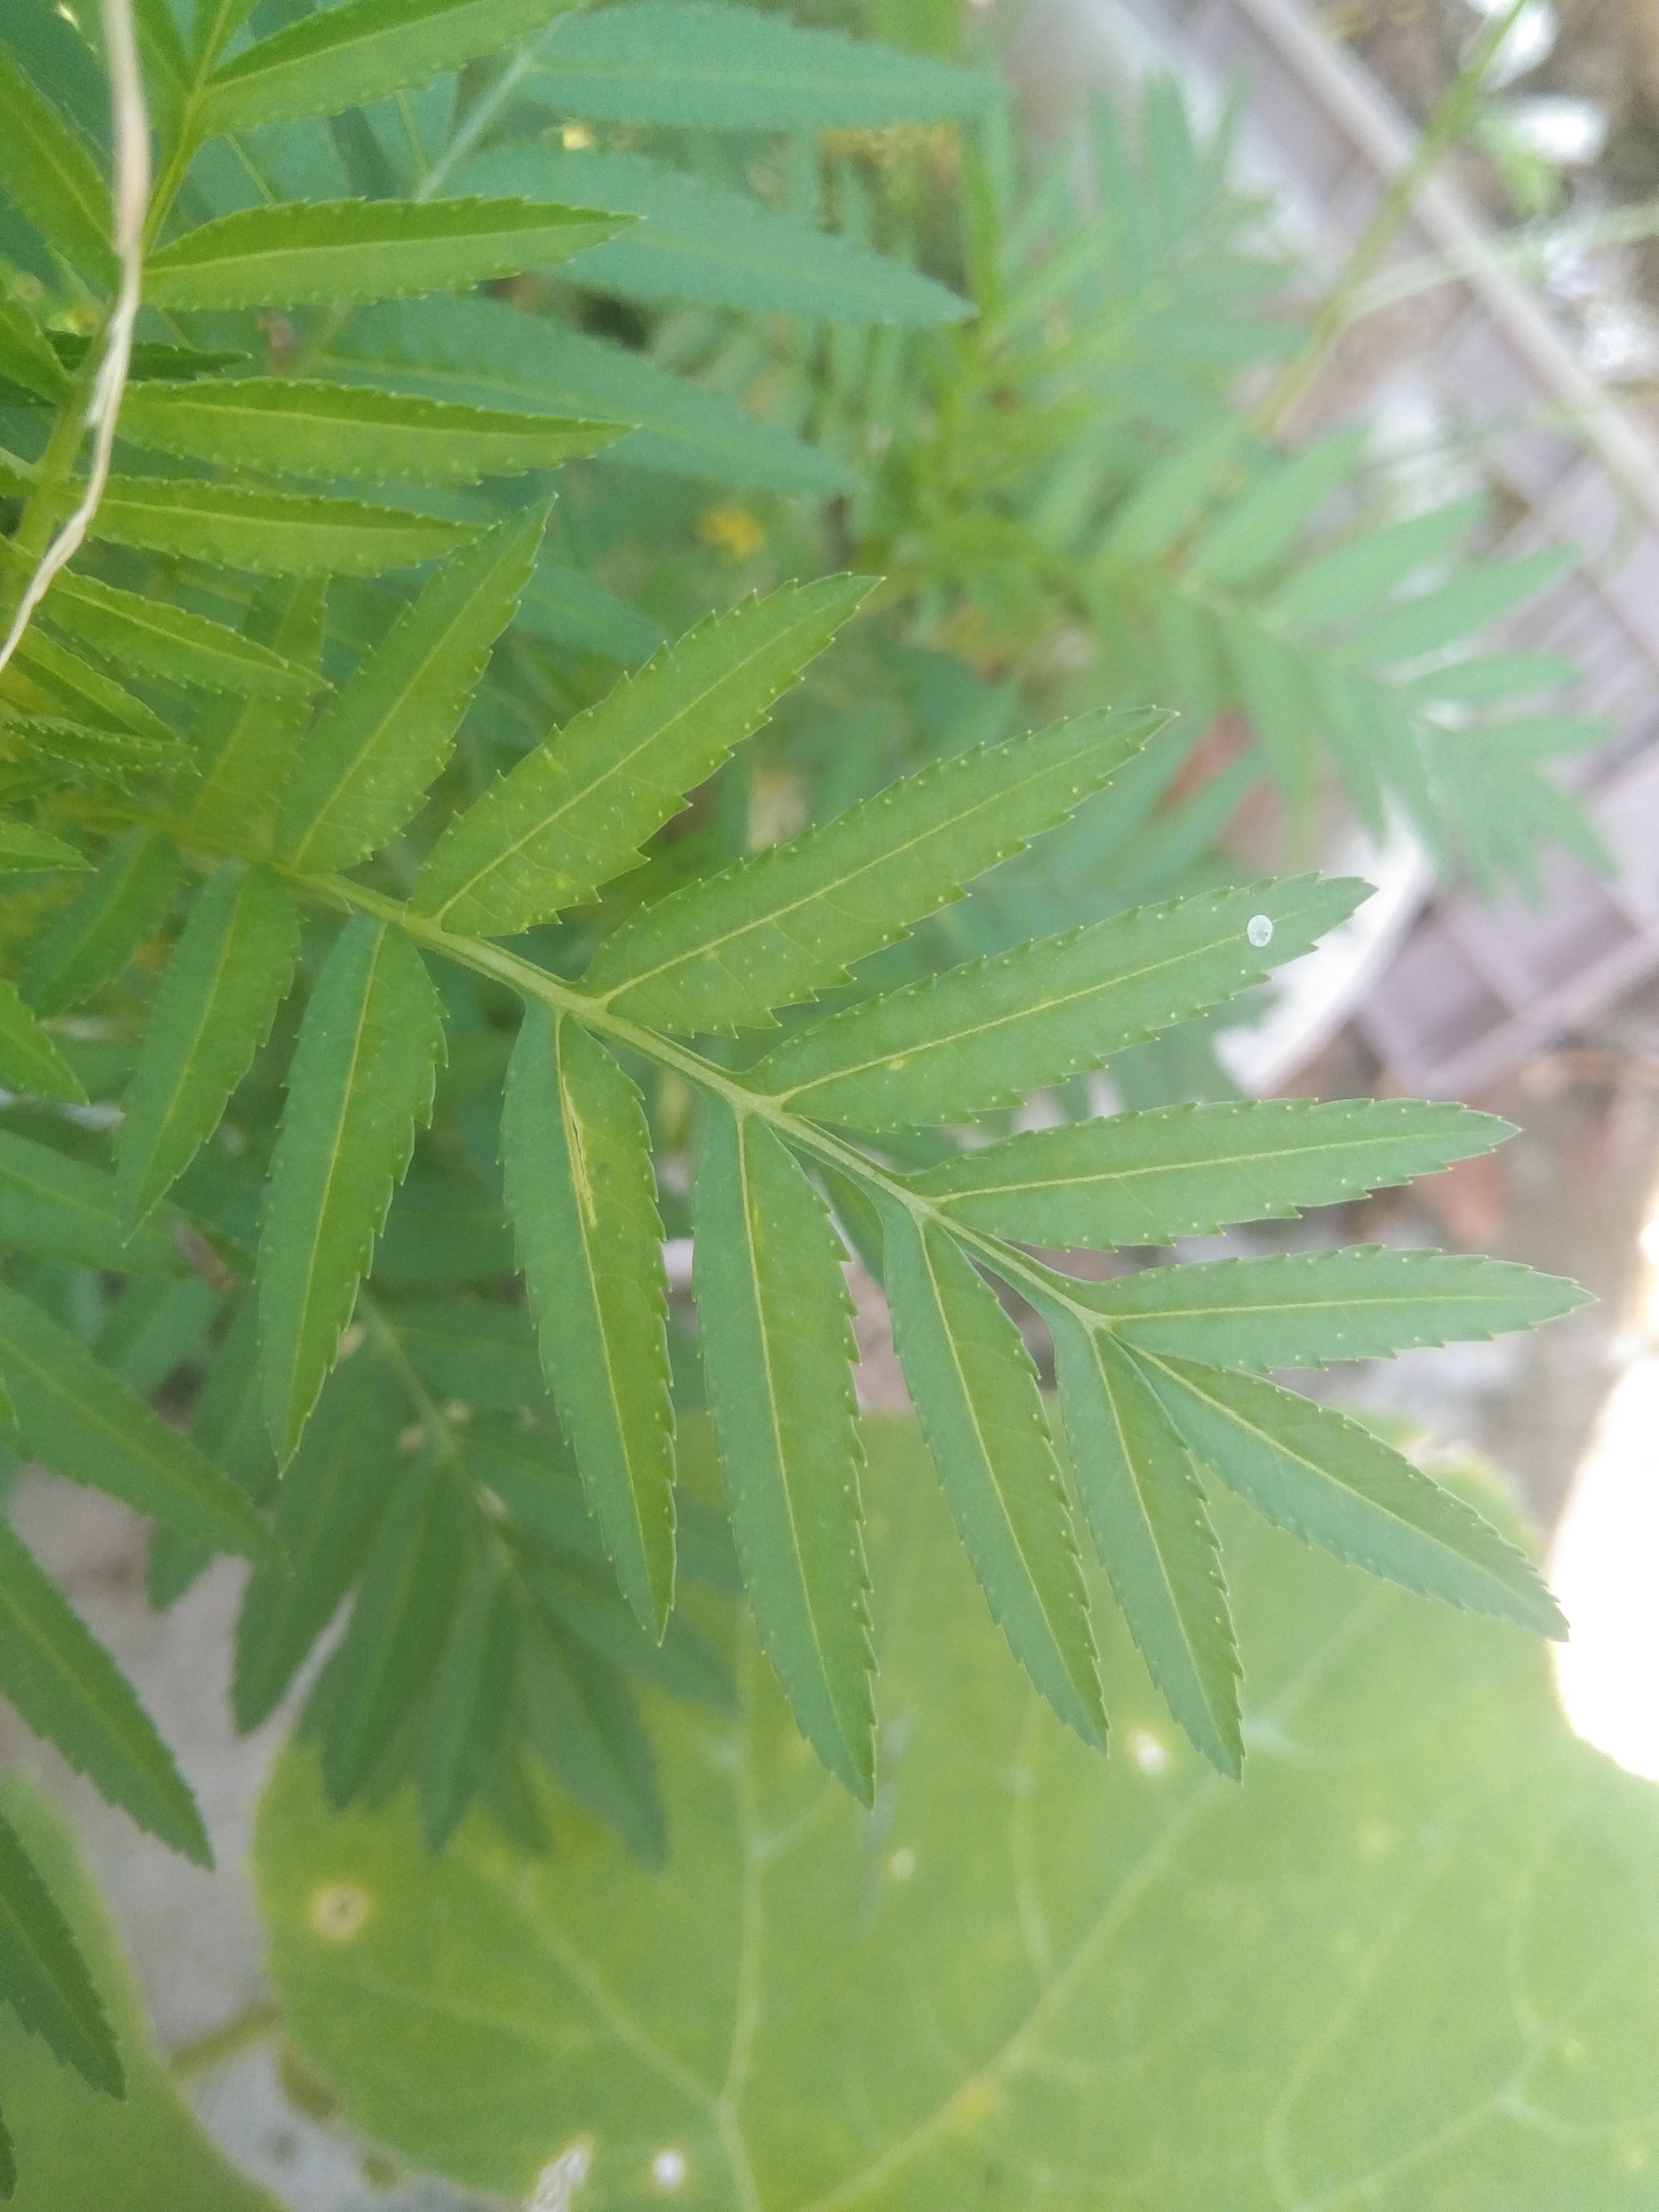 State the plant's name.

marigold
